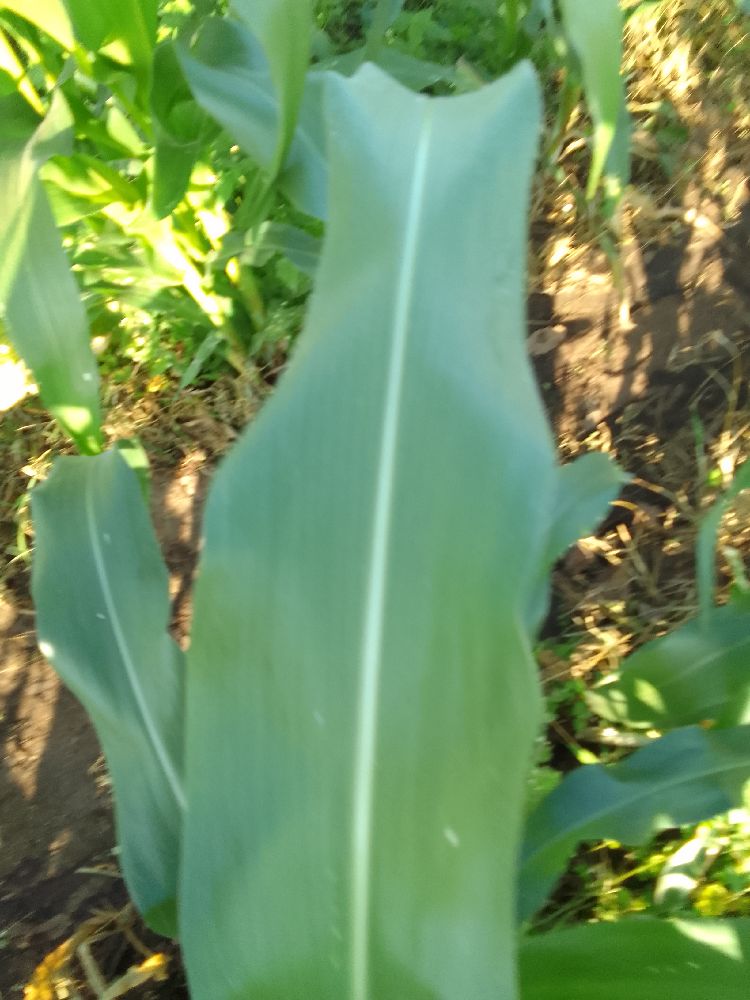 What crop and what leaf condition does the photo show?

maize, healthy
